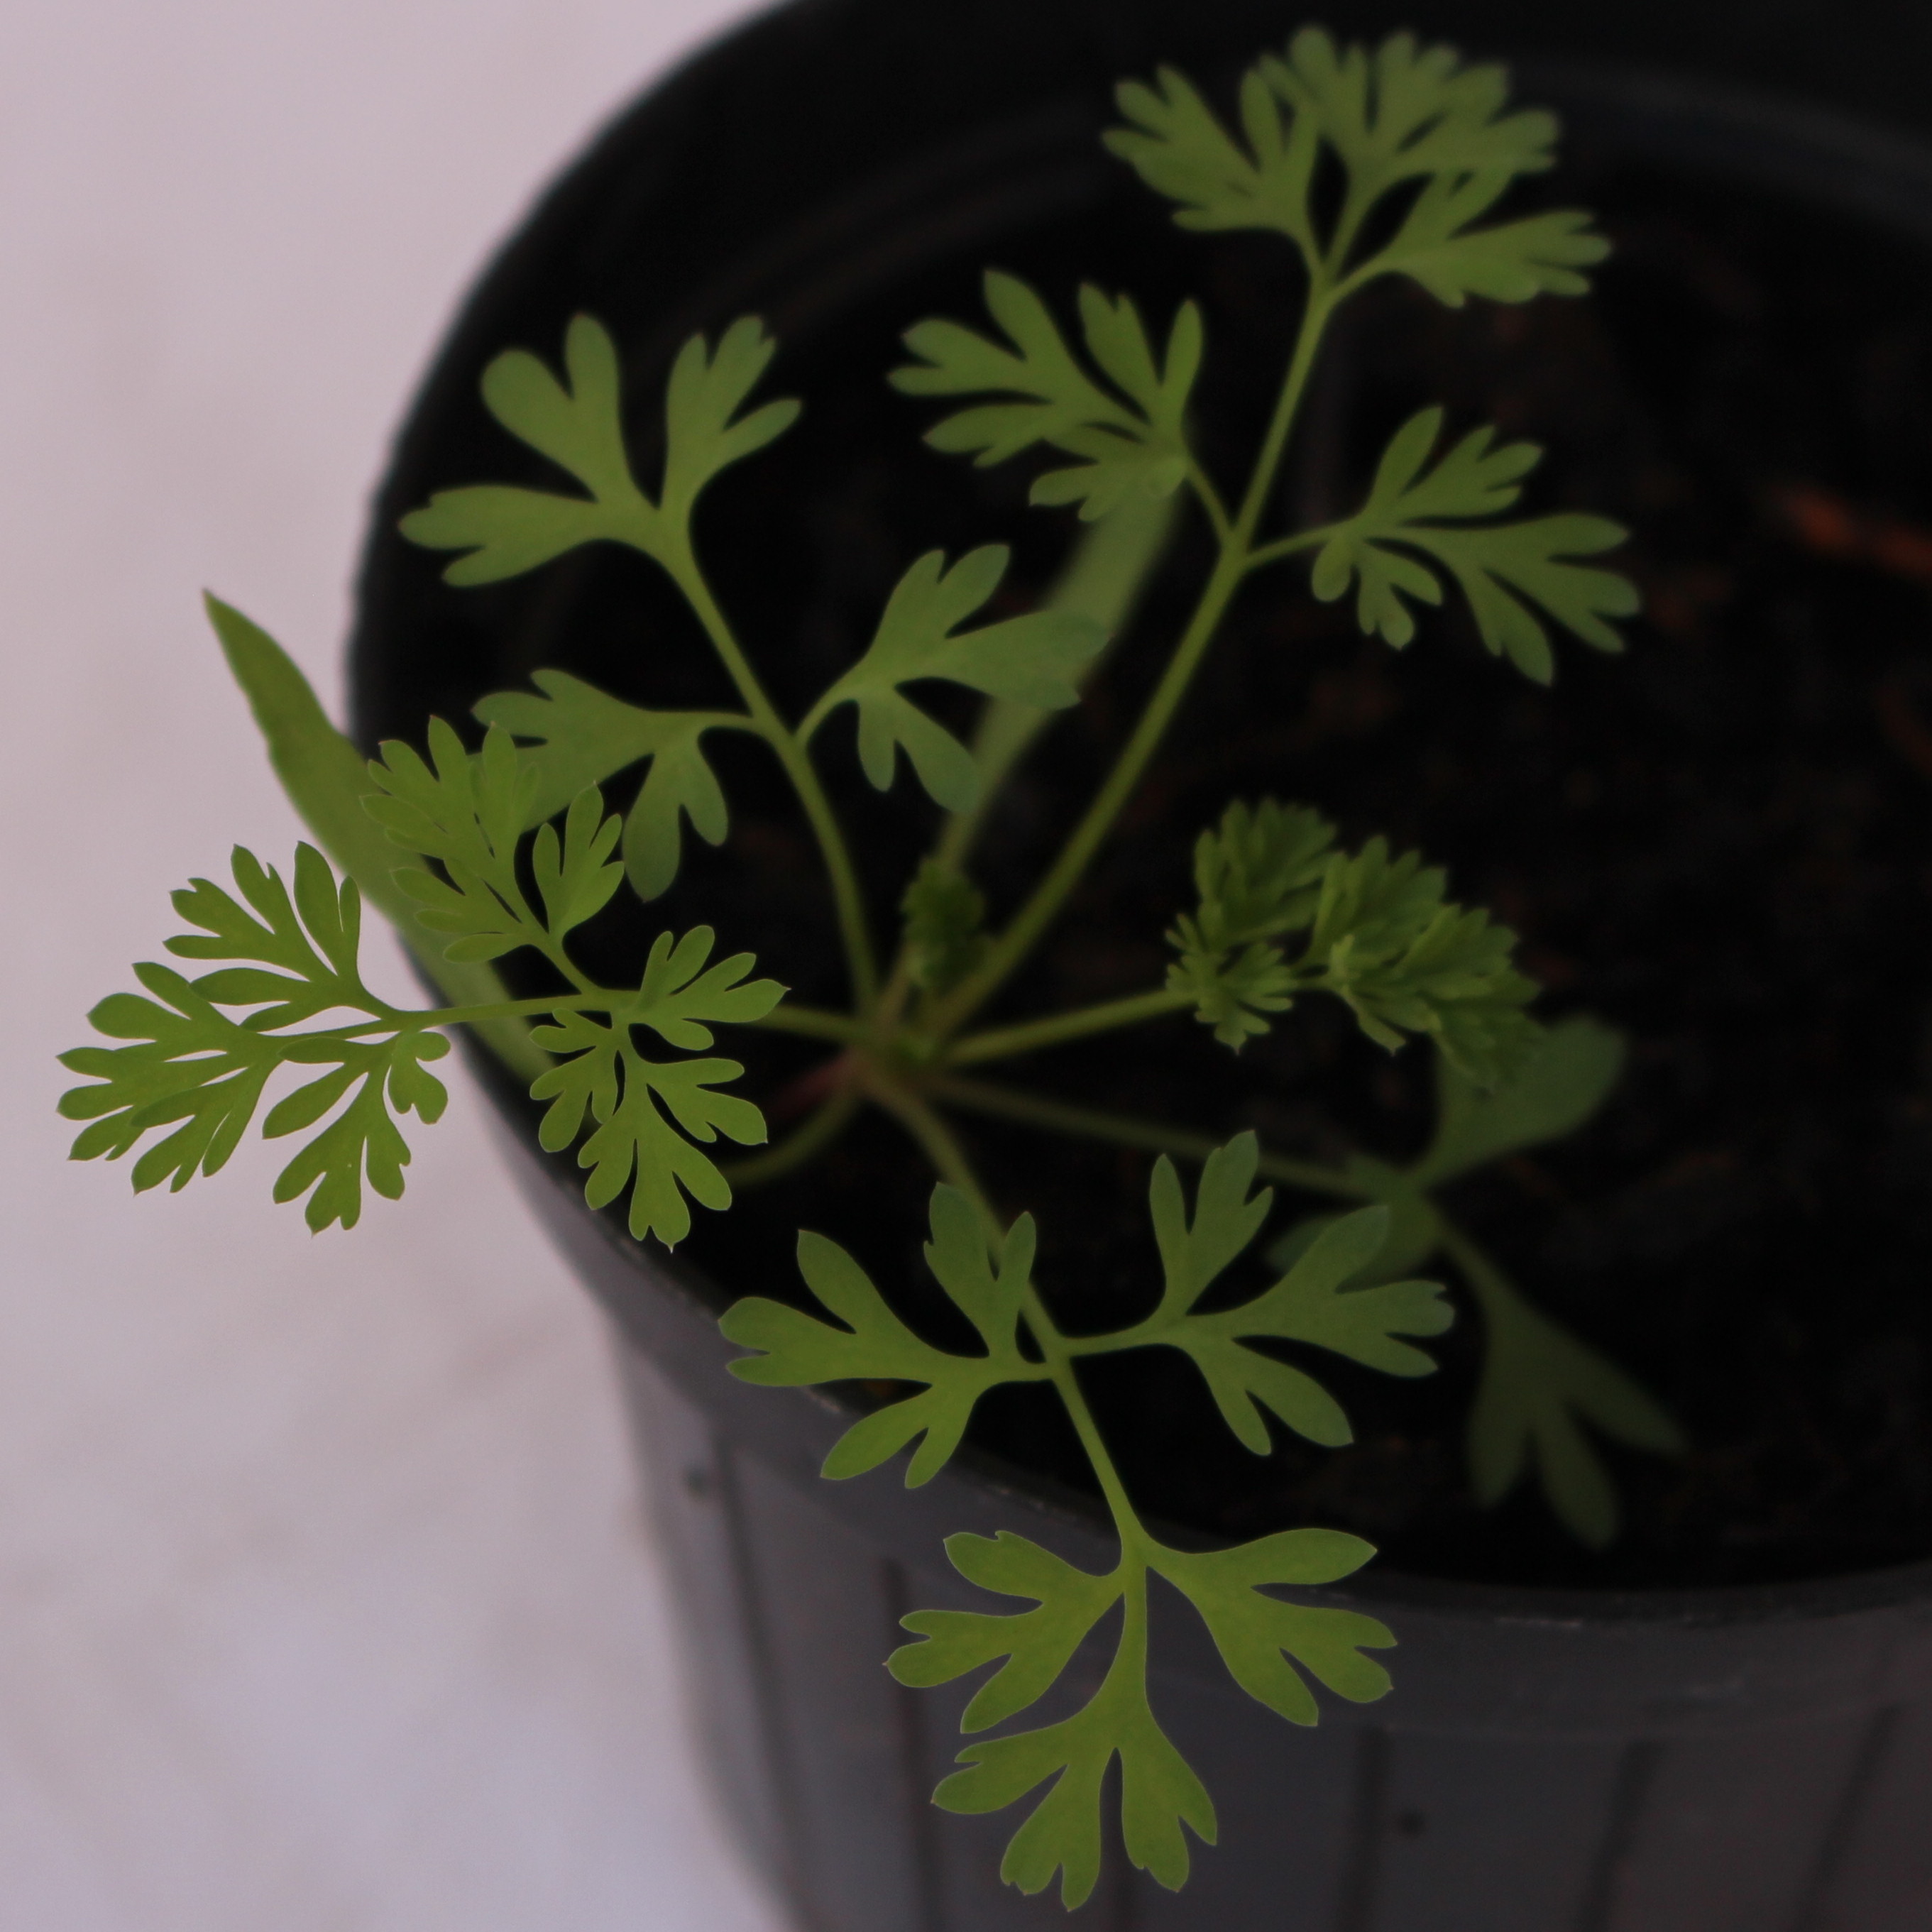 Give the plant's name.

Fumaria officinalis
